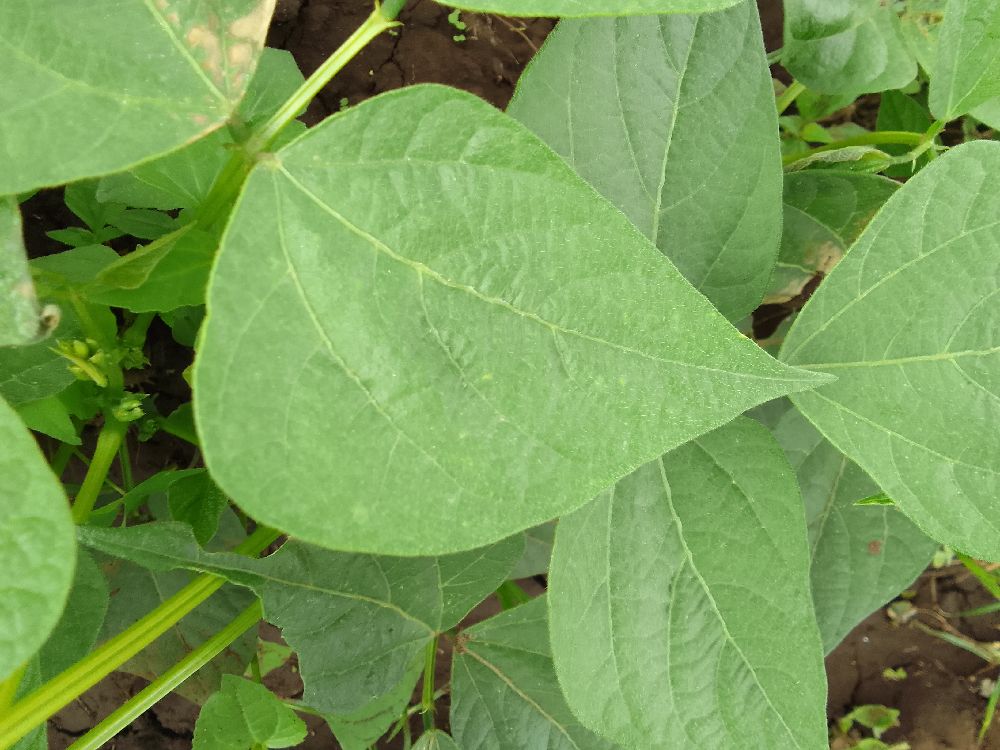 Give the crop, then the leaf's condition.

common bean, healthy
